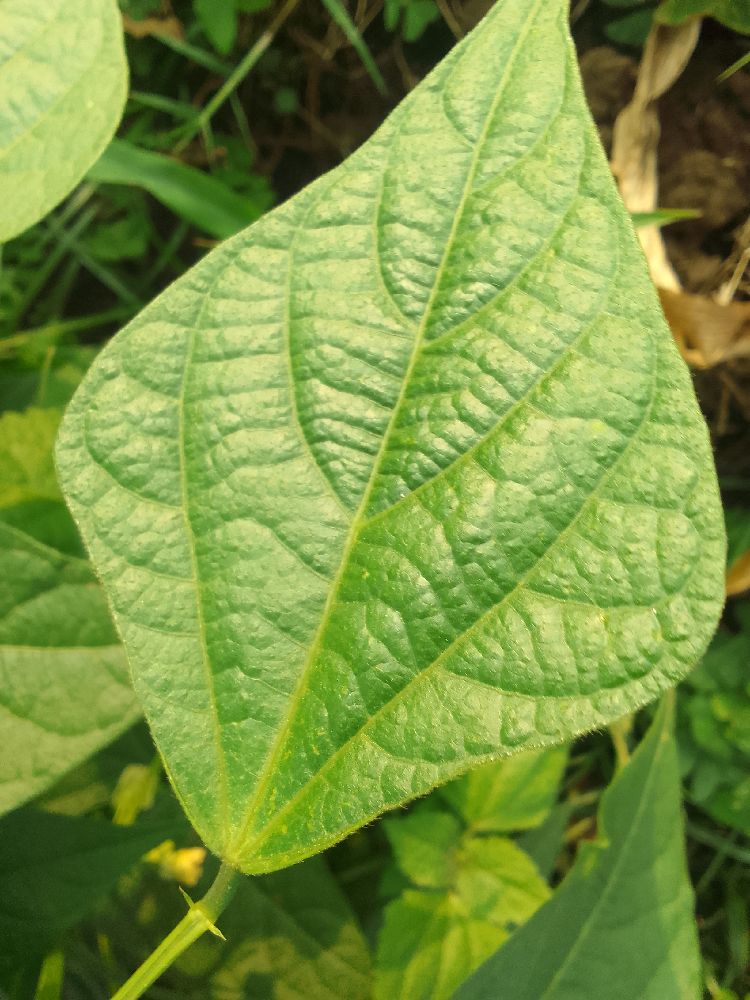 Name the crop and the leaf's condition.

common bean, healthy
